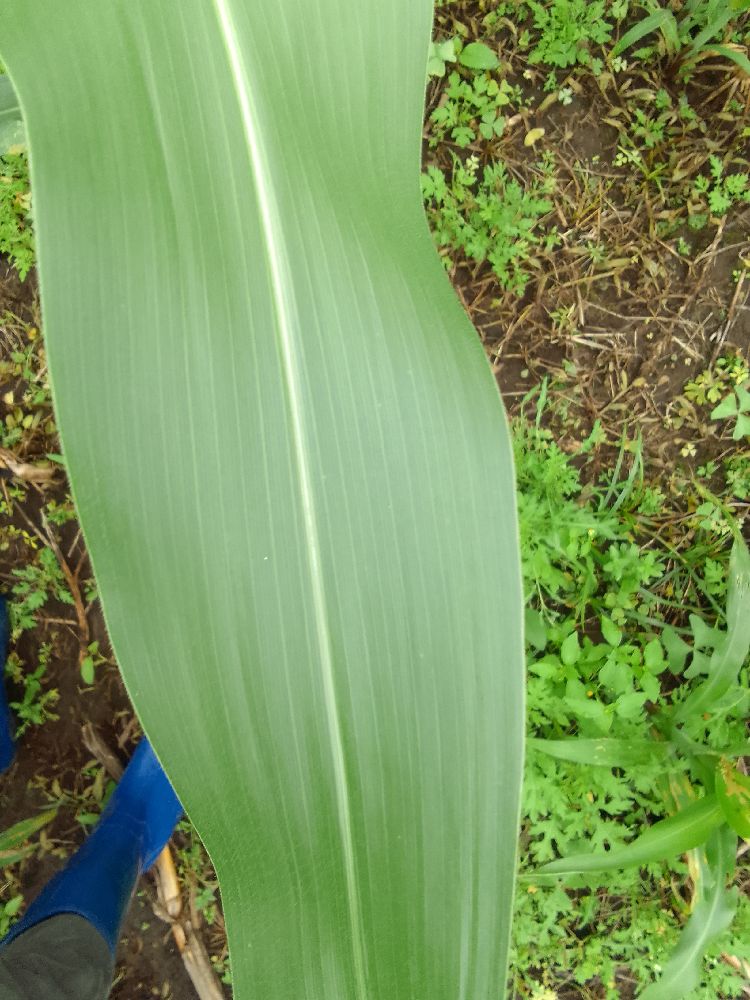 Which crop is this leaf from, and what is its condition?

maize, healthy
